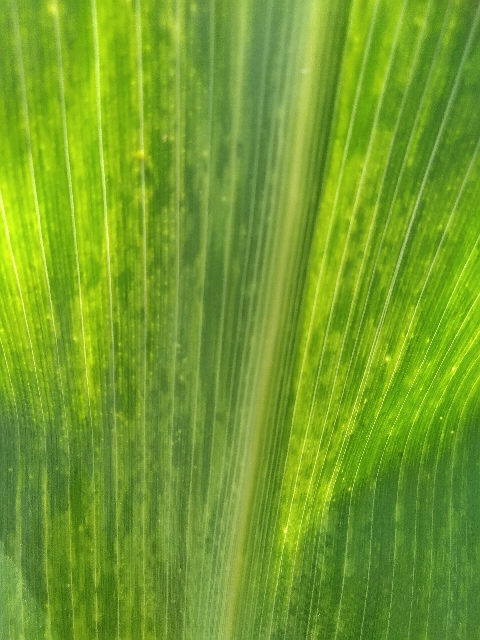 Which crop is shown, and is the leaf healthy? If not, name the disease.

maize, maize lethal necrosis
